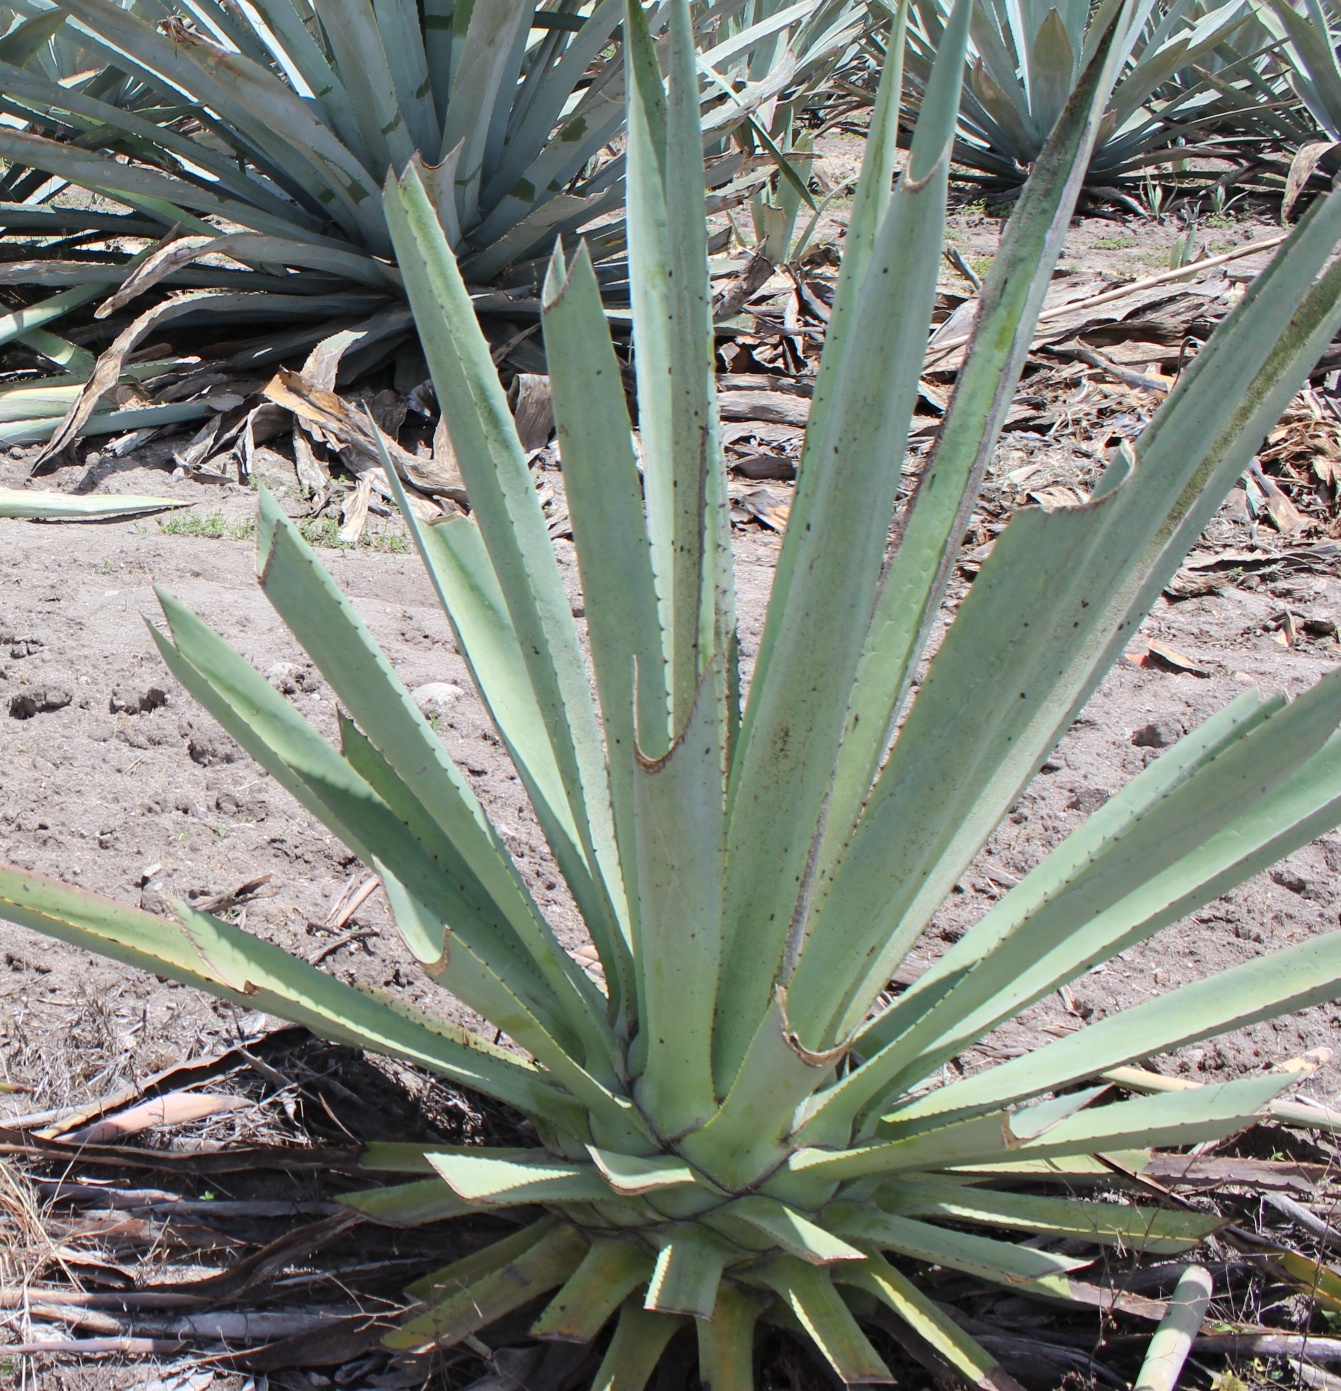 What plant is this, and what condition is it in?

agave, yellow
